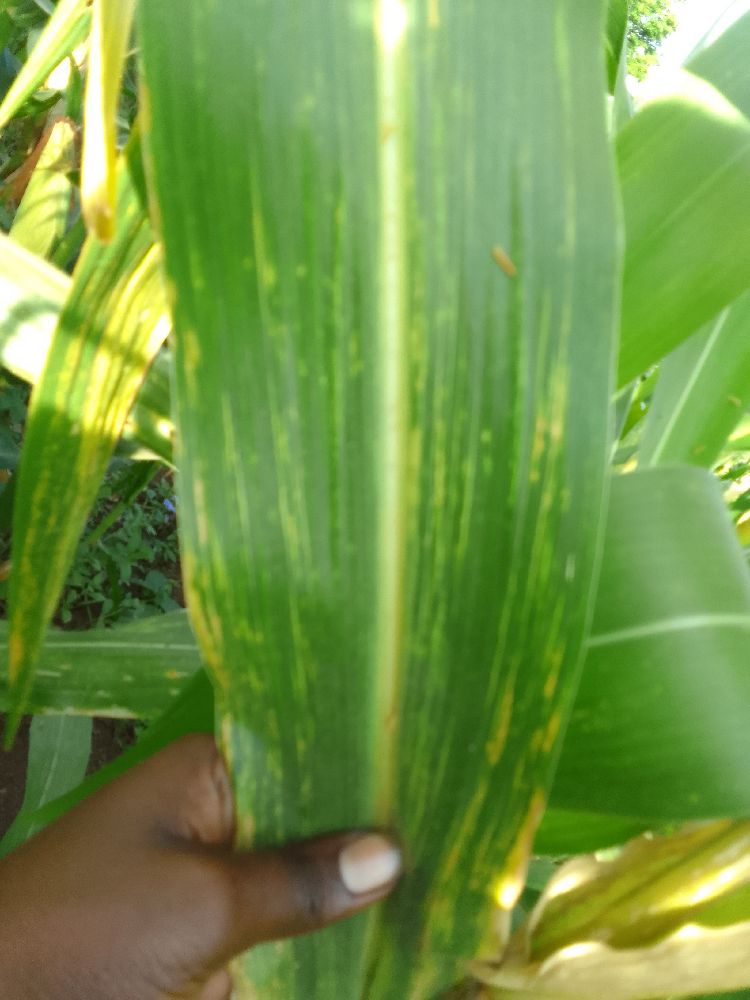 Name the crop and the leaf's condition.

maize, maize lethal necrosis
